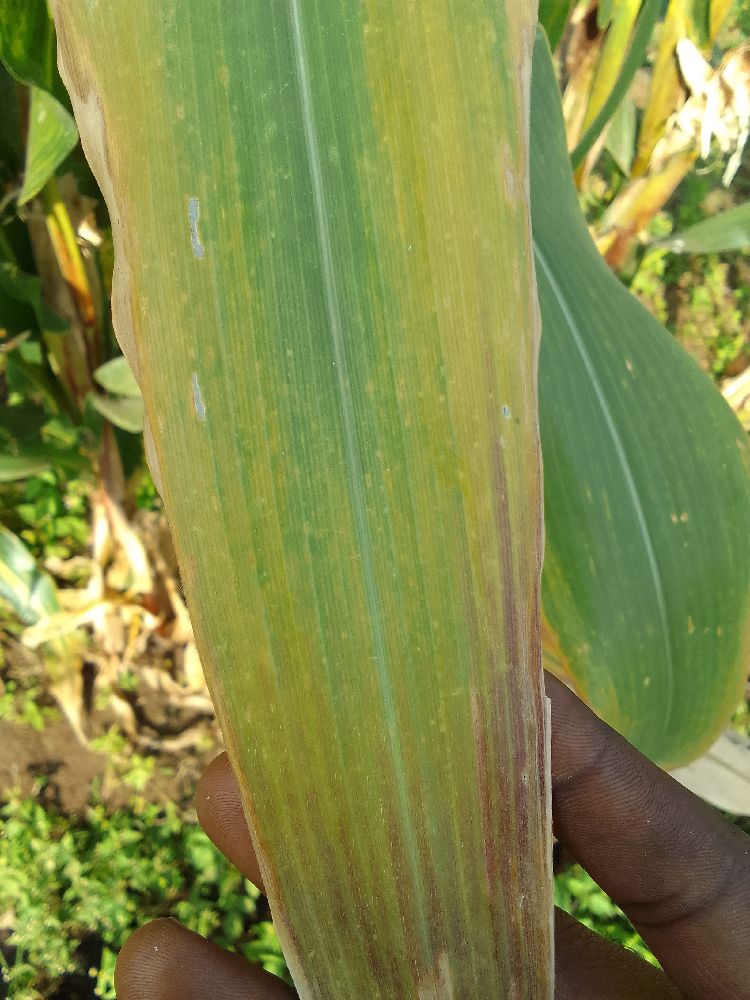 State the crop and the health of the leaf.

maize, maize lethal necrosis
